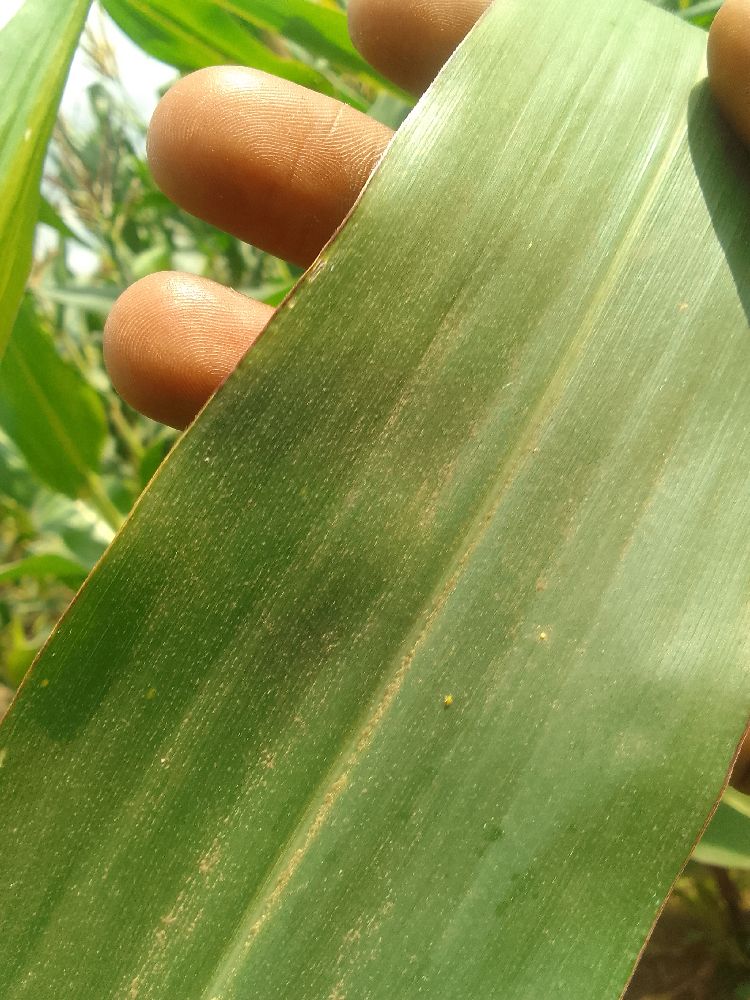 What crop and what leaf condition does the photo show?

maize, healthy
